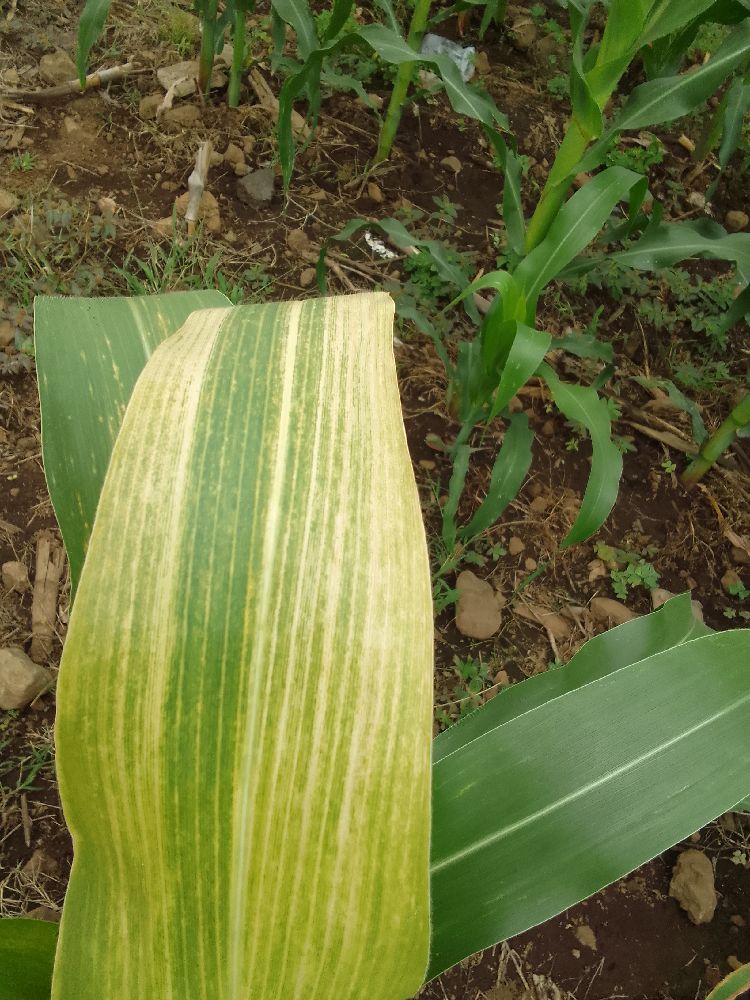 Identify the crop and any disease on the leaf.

maize, maize lethal necrosis
